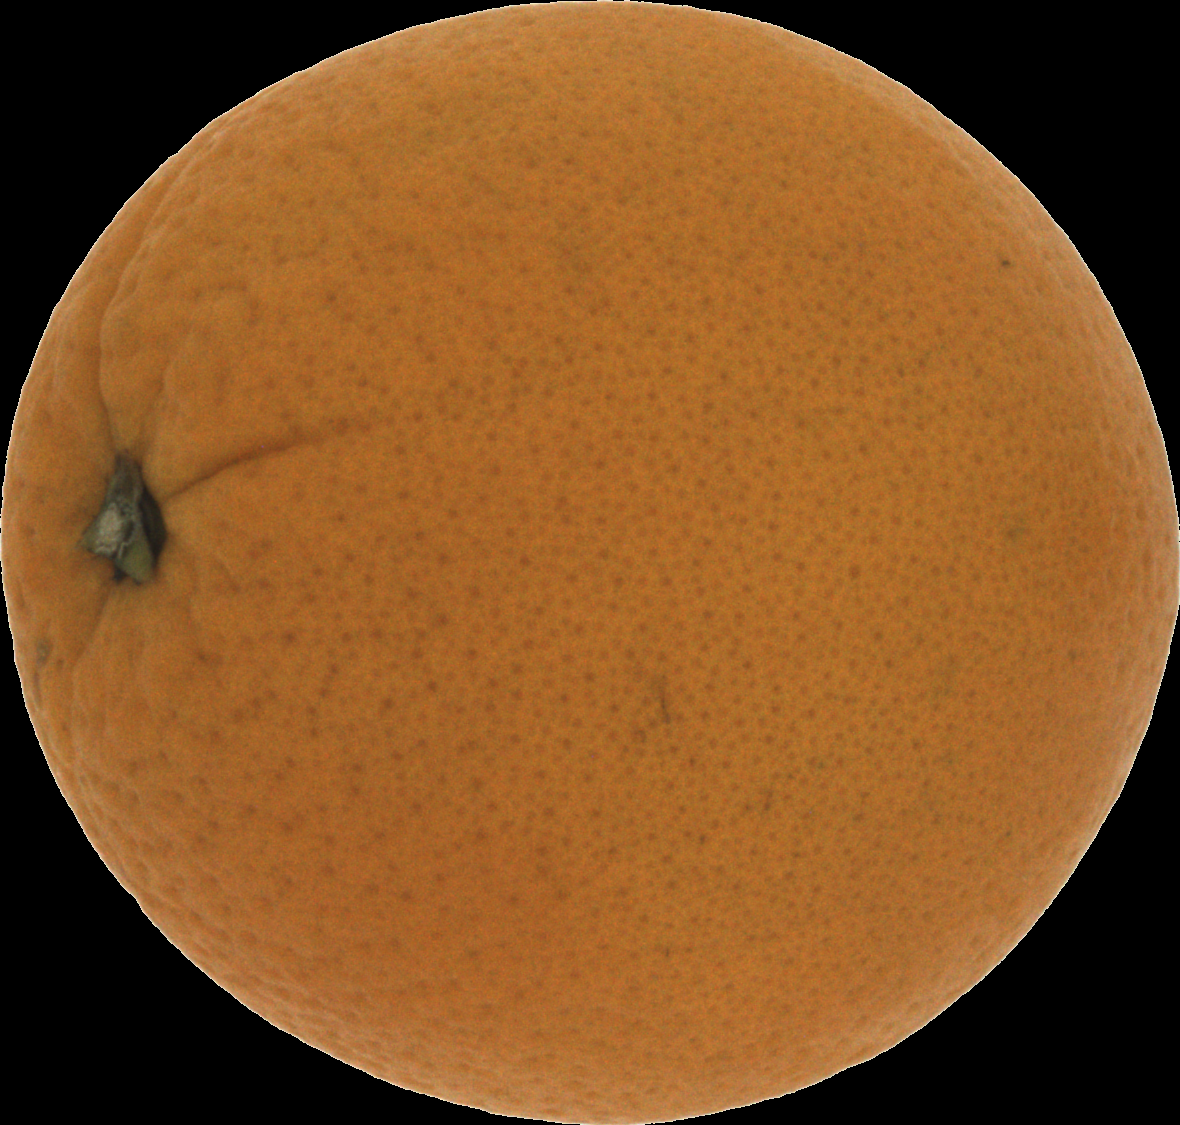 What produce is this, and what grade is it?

orange, good
